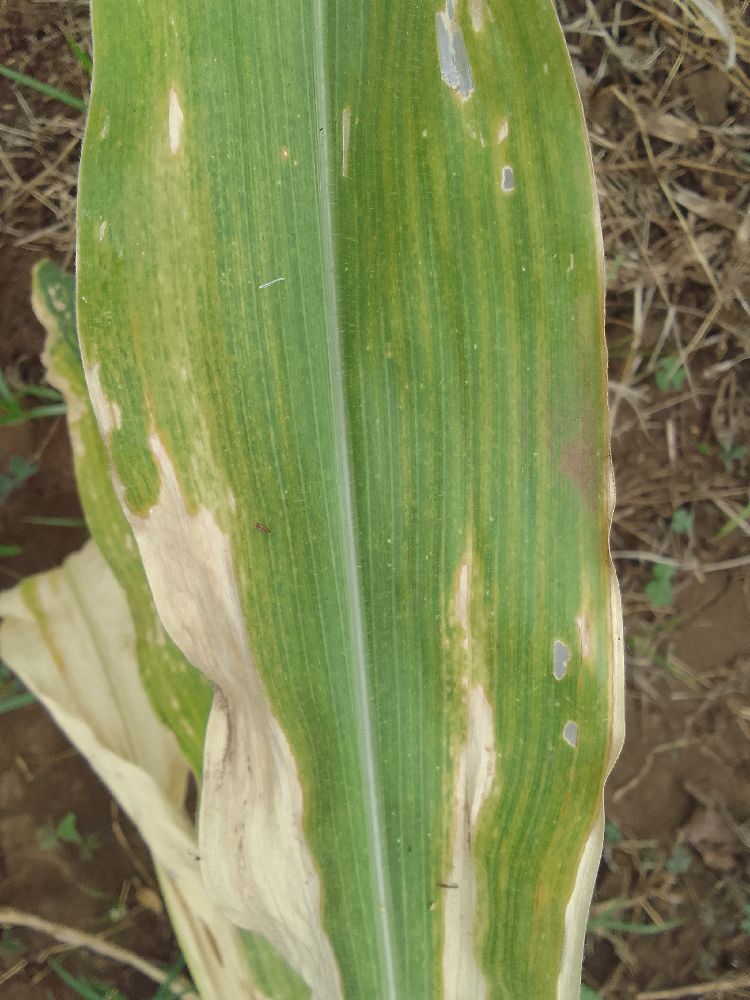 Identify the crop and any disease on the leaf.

maize, maize lethal necrosis
